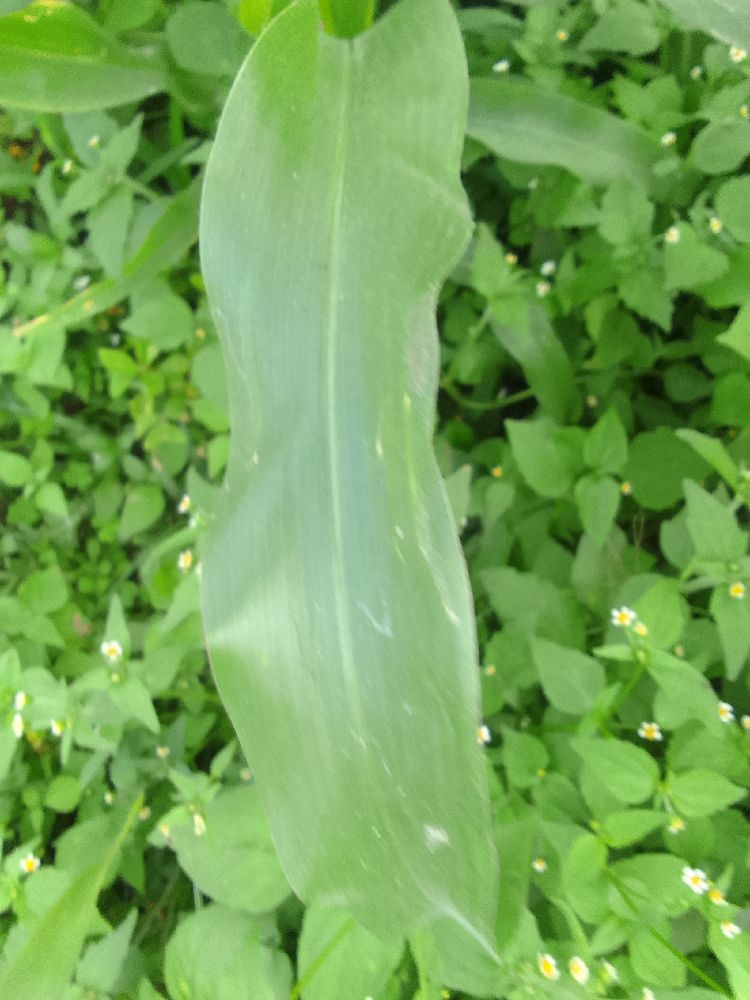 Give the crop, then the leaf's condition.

maize, healthy
